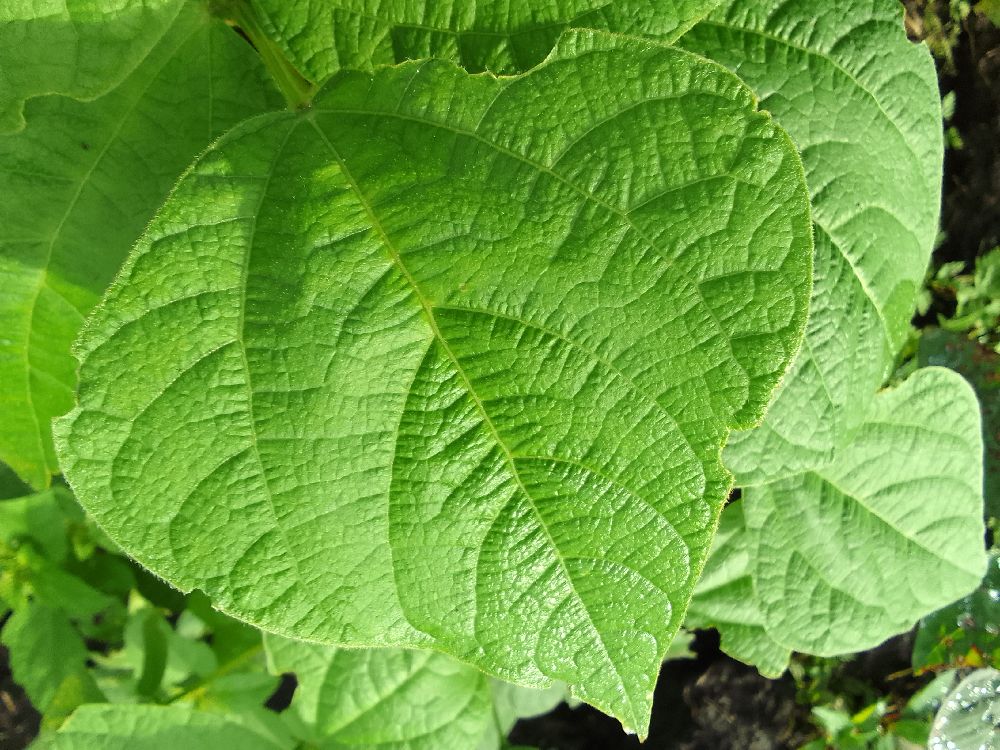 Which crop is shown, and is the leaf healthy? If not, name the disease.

common bean, healthy
